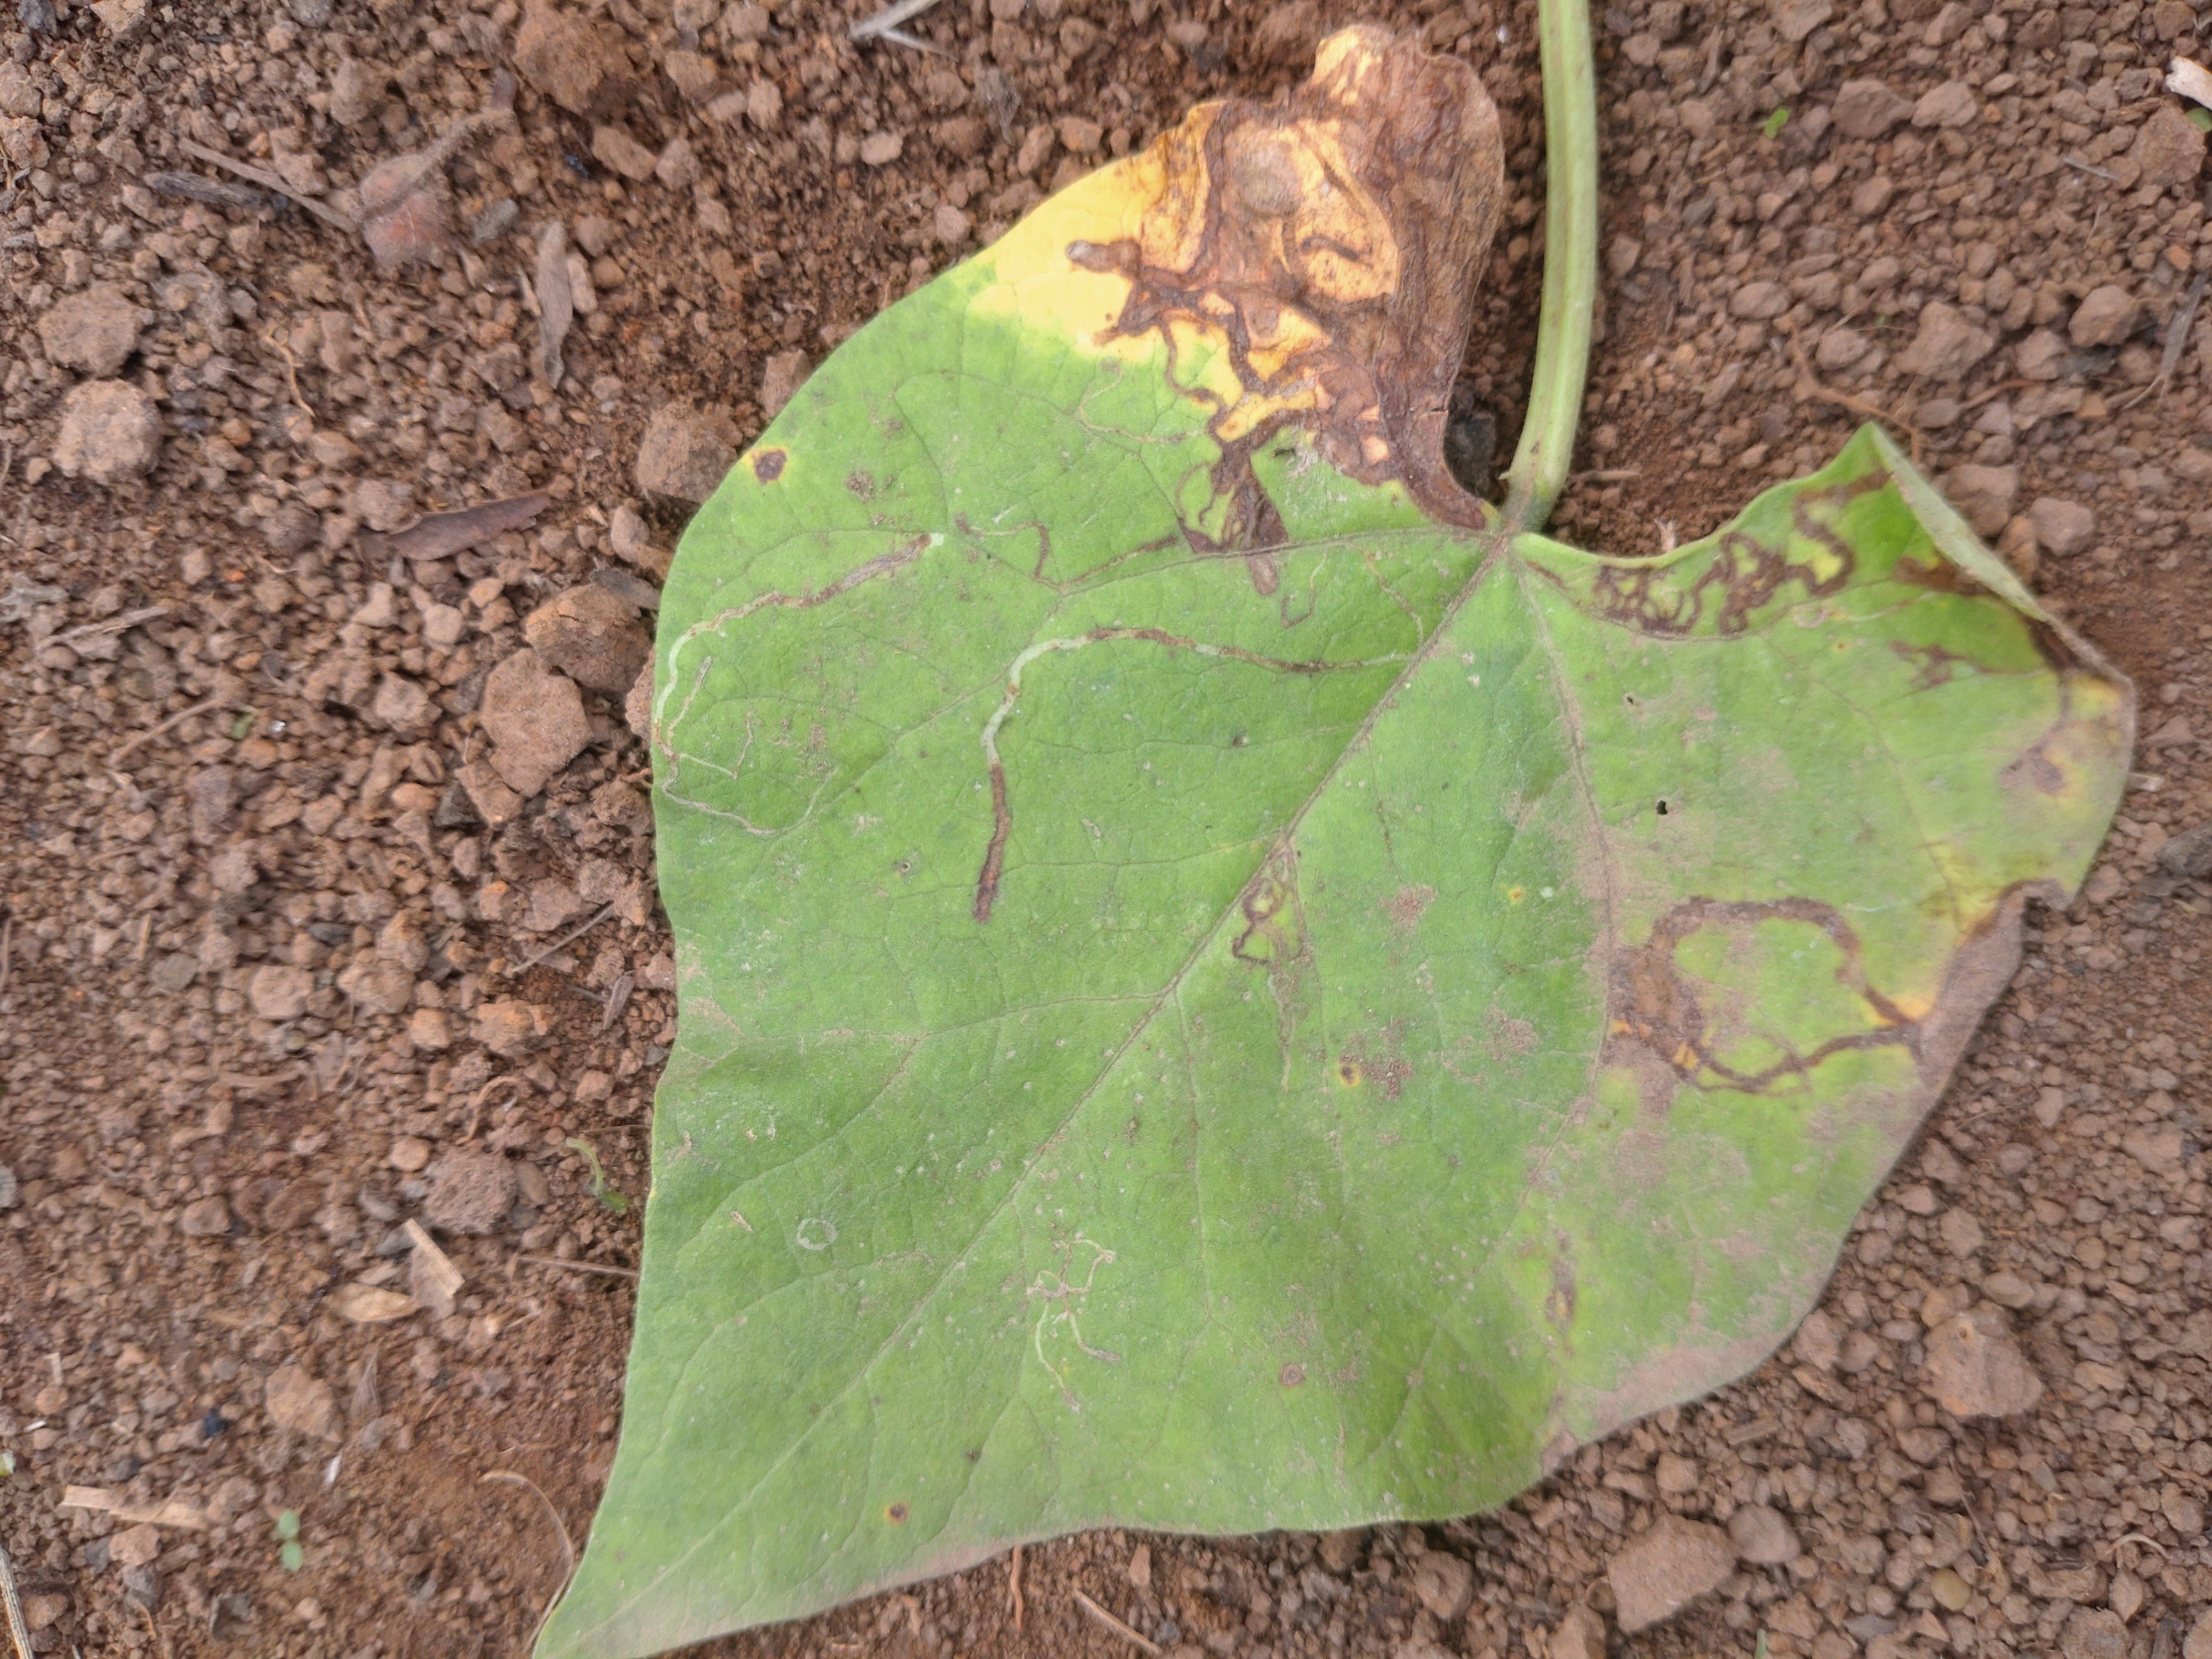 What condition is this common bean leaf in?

rust
